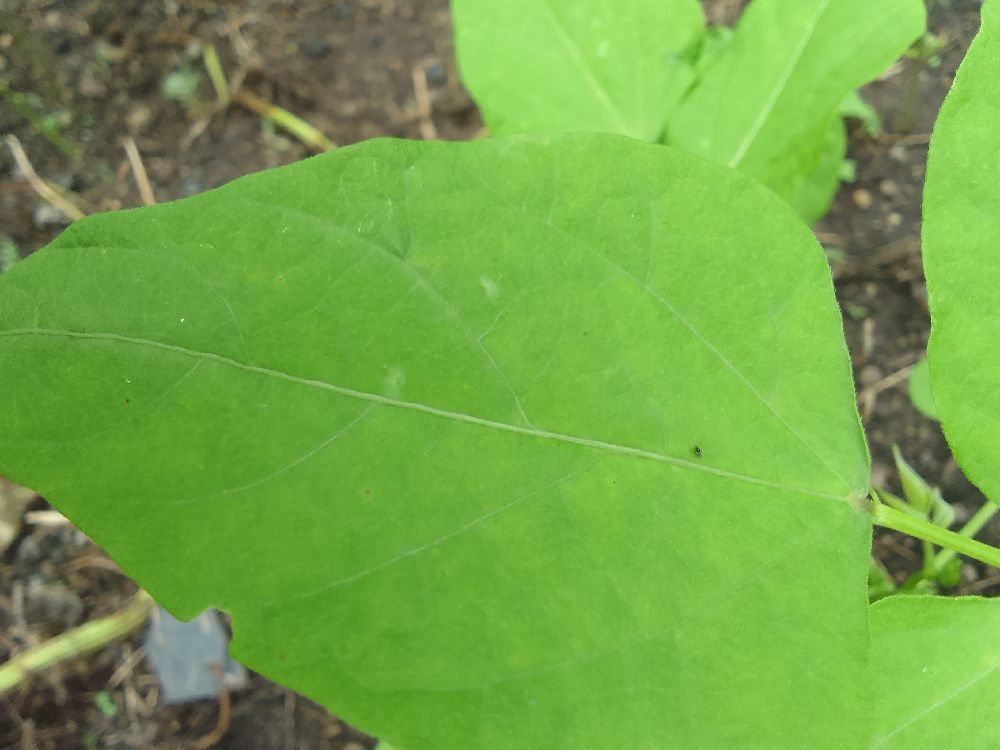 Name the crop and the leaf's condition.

common bean, healthy
